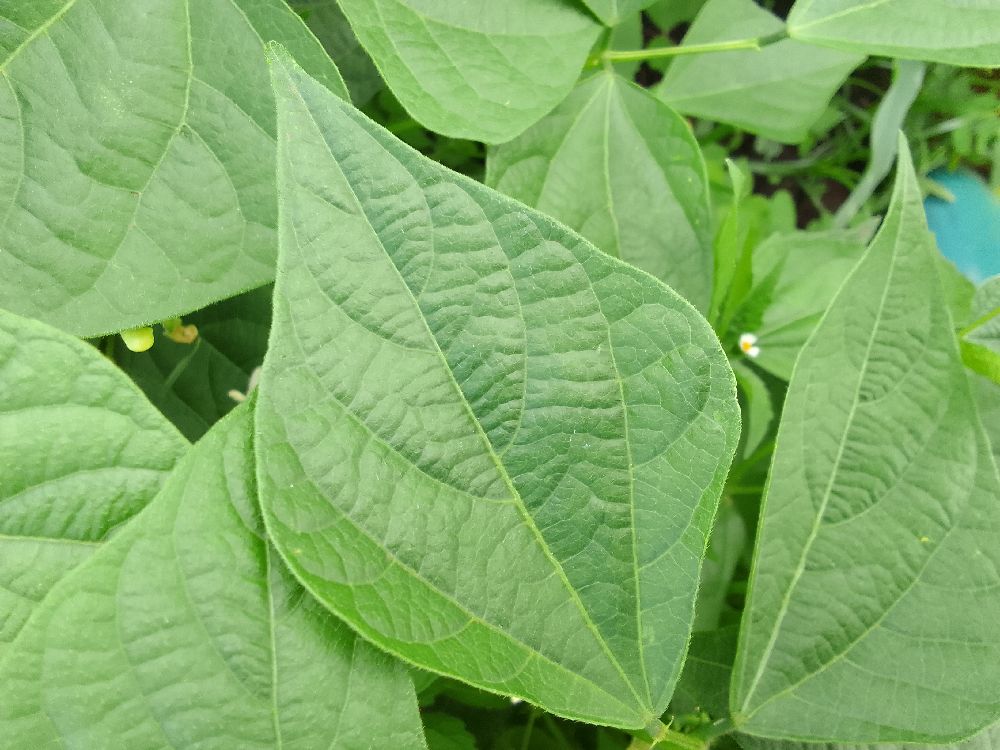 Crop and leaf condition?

common bean, healthy
